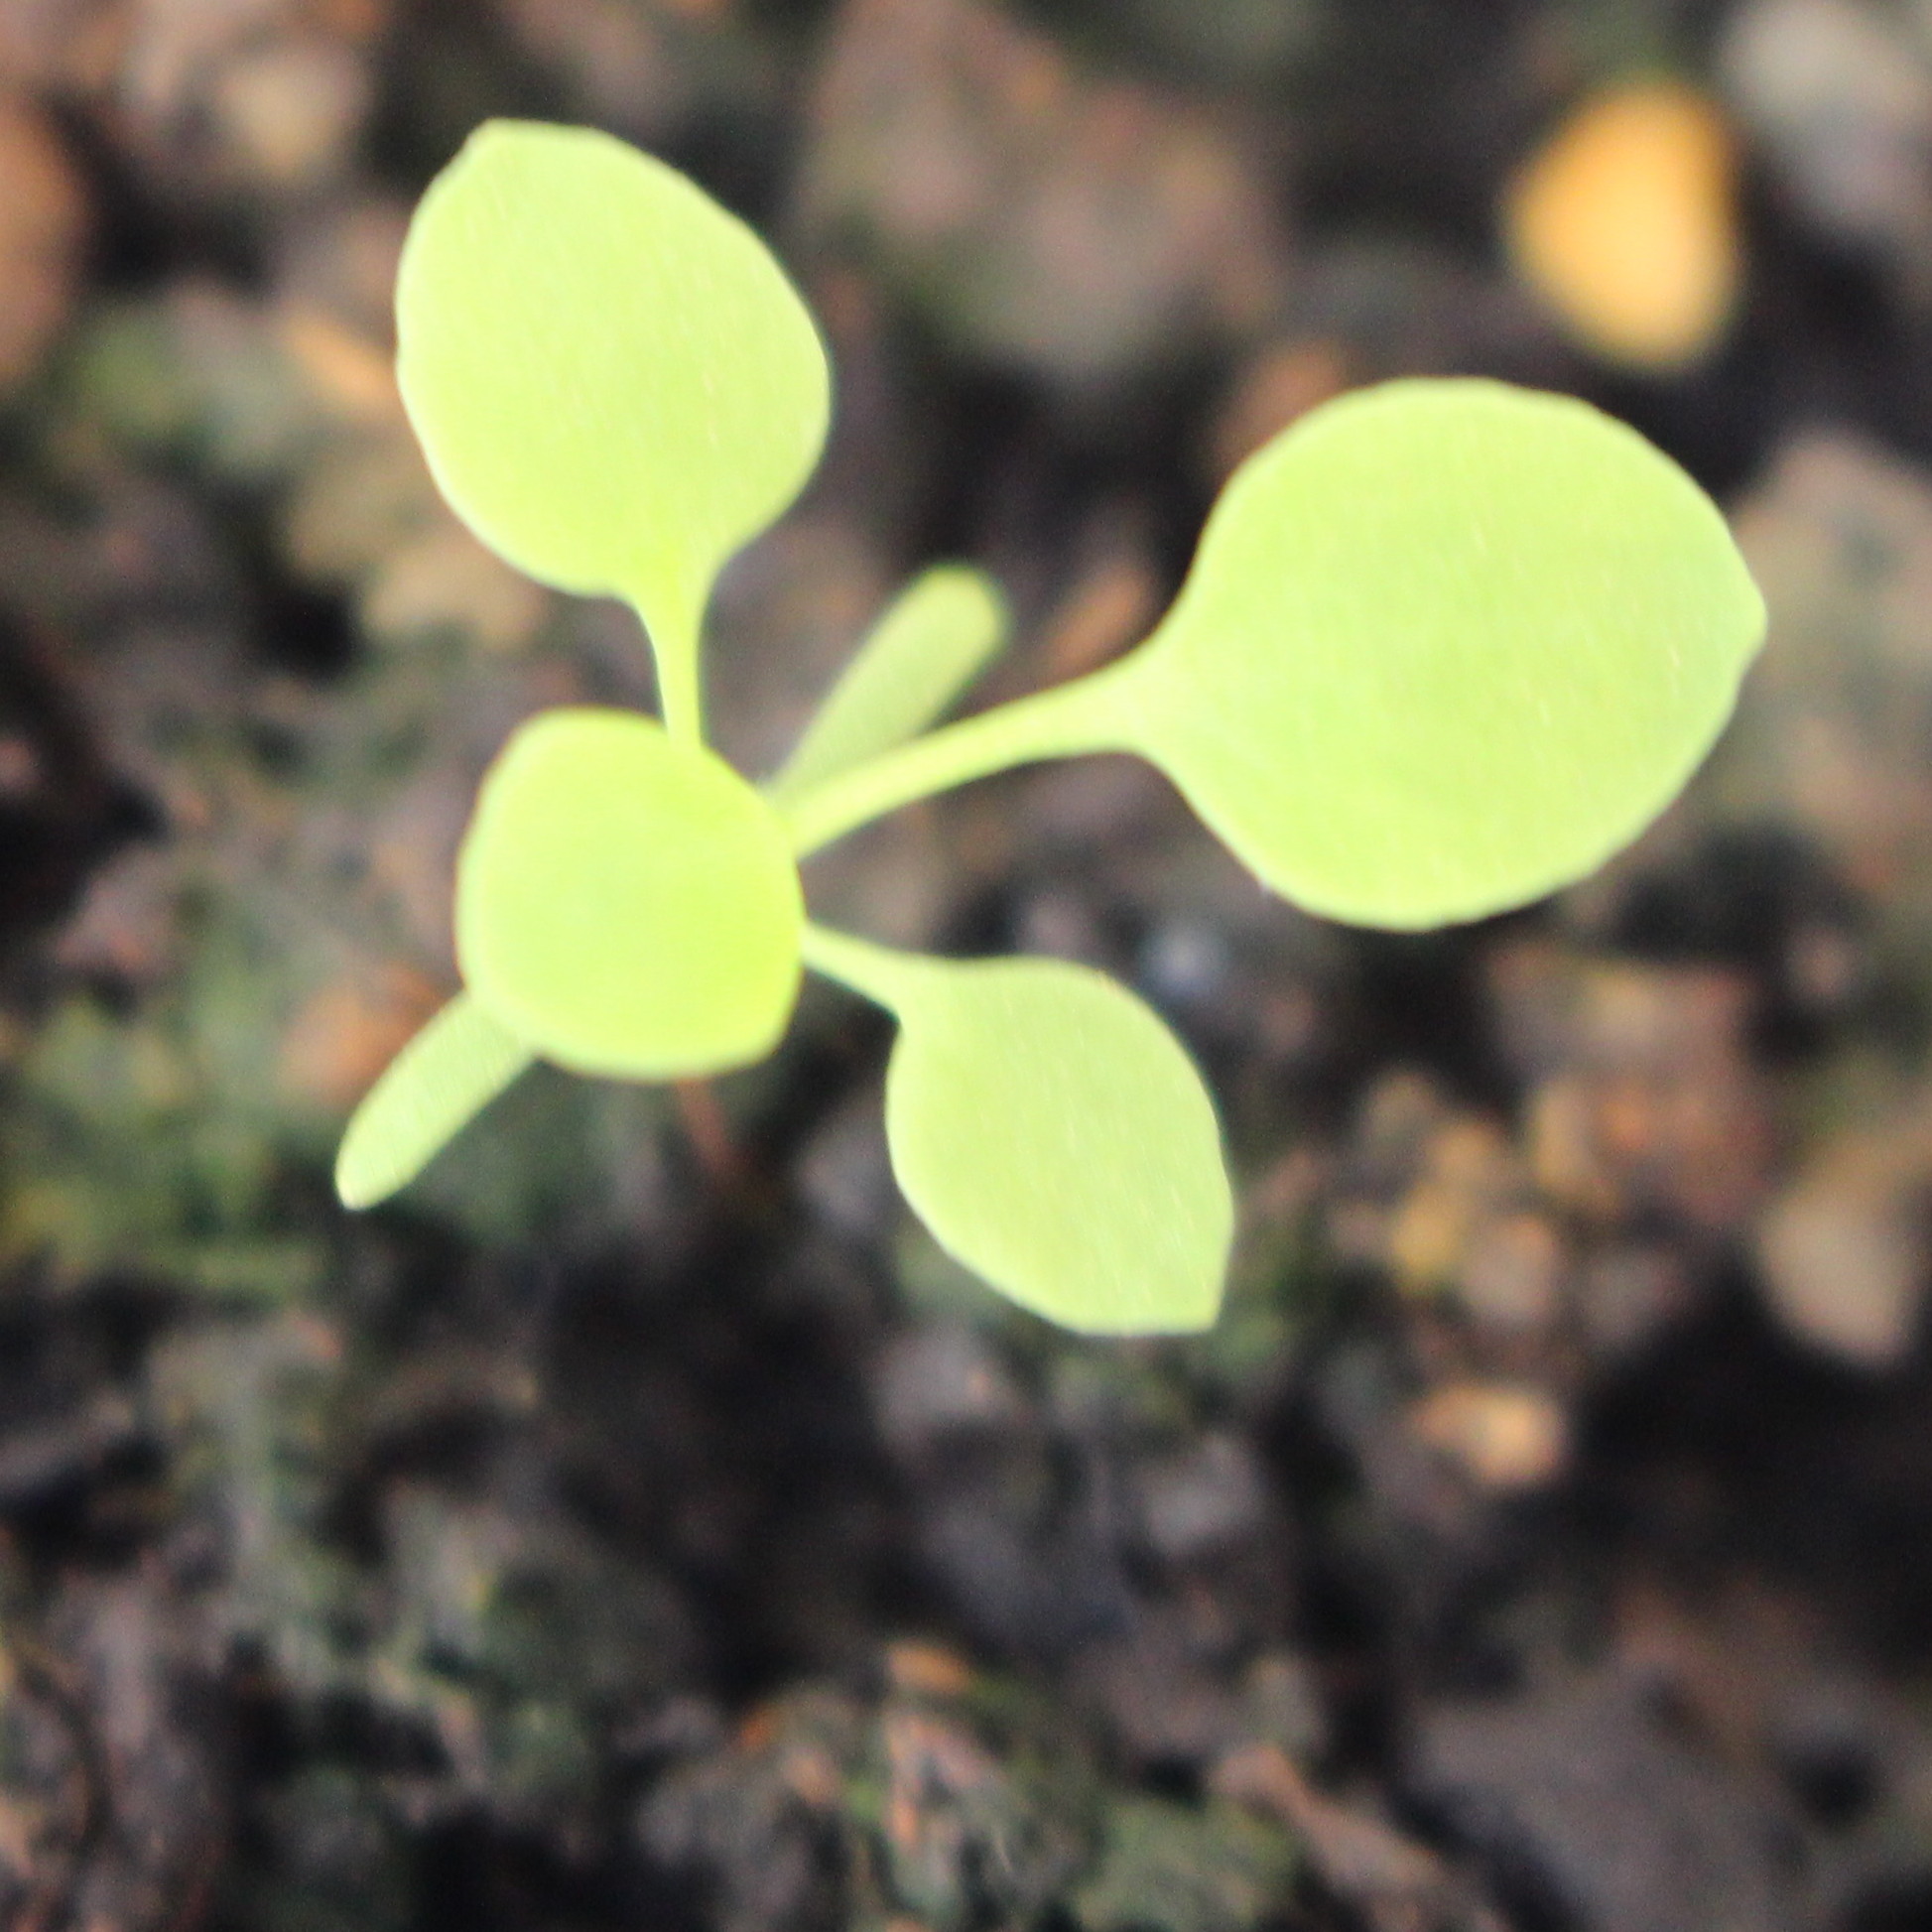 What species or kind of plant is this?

Papaver rhoeas
